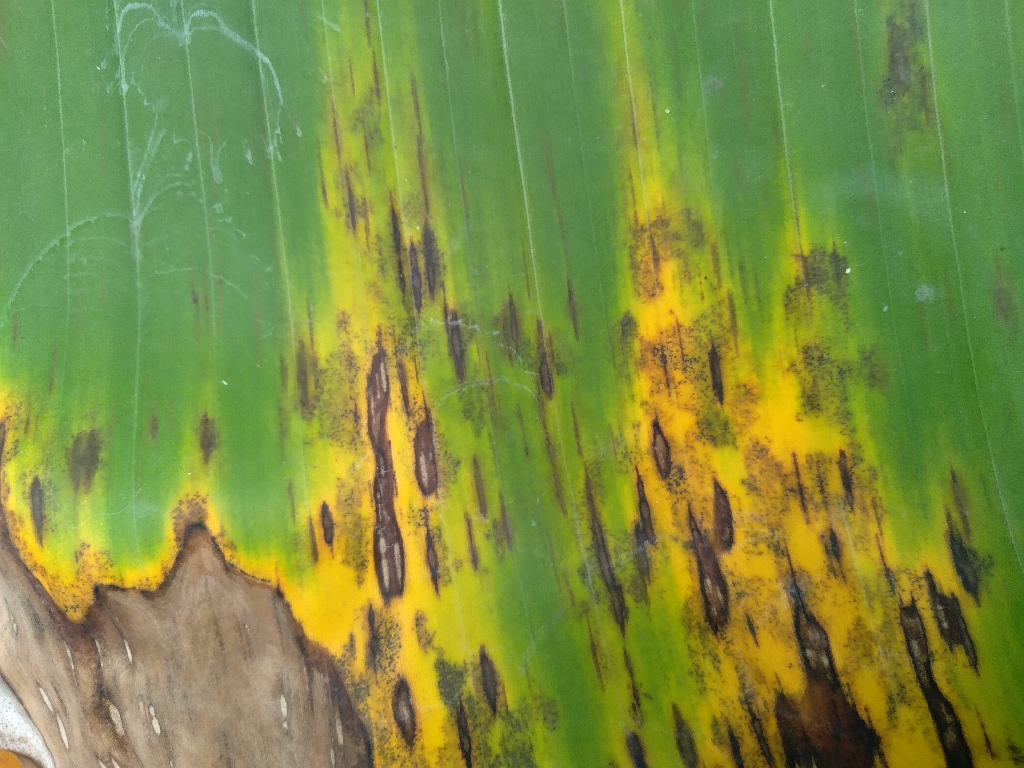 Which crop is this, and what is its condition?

banana, black sigatoka
